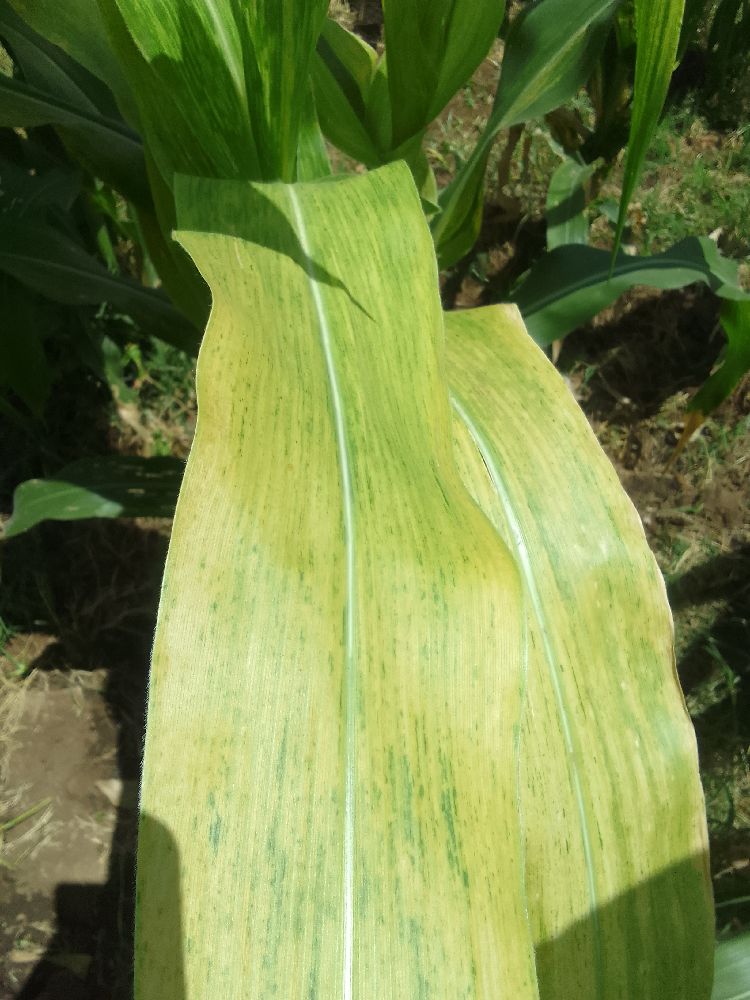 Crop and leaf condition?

maize, maize lethal necrosis
